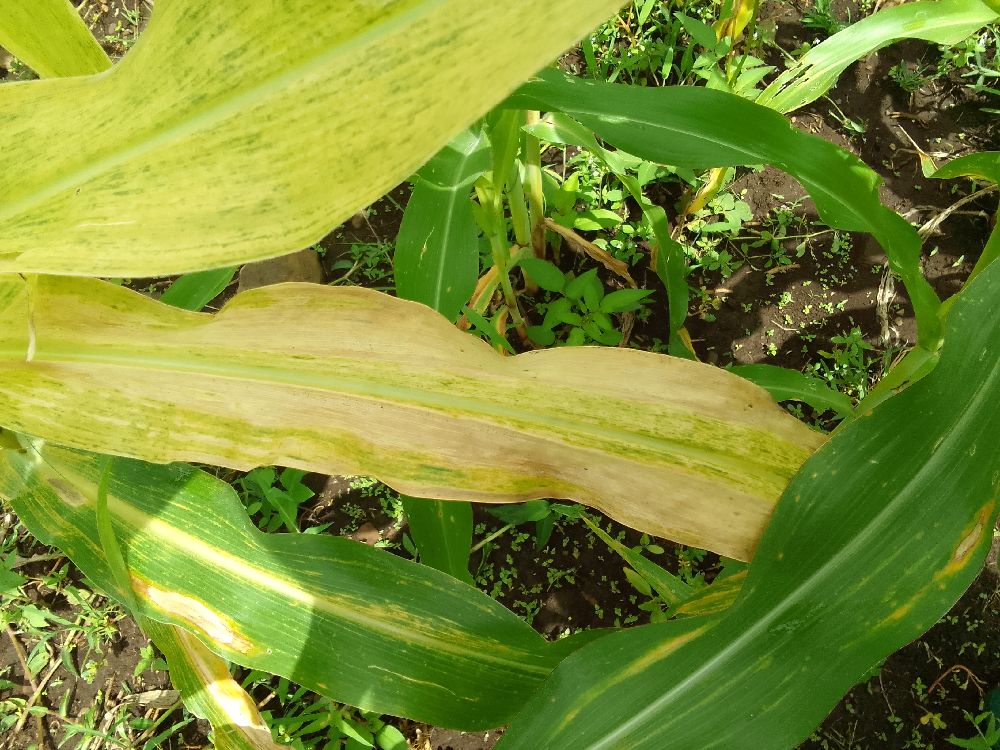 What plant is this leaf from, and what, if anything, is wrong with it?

maize, maize lethal necrosis
